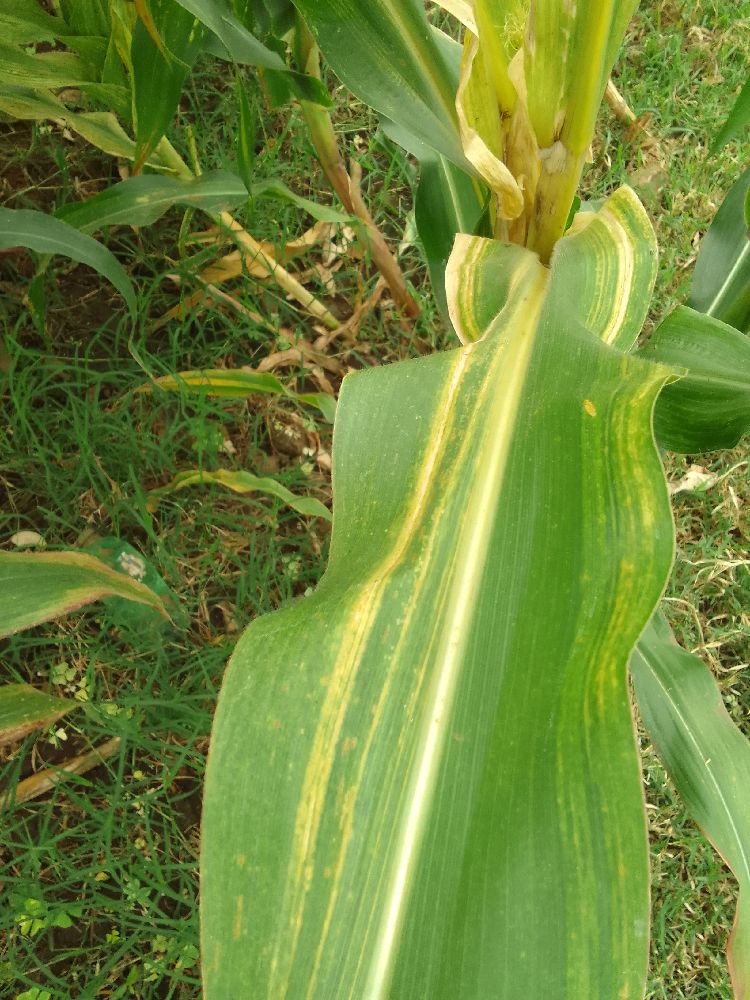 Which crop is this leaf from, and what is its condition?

maize, maize lethal necrosis
